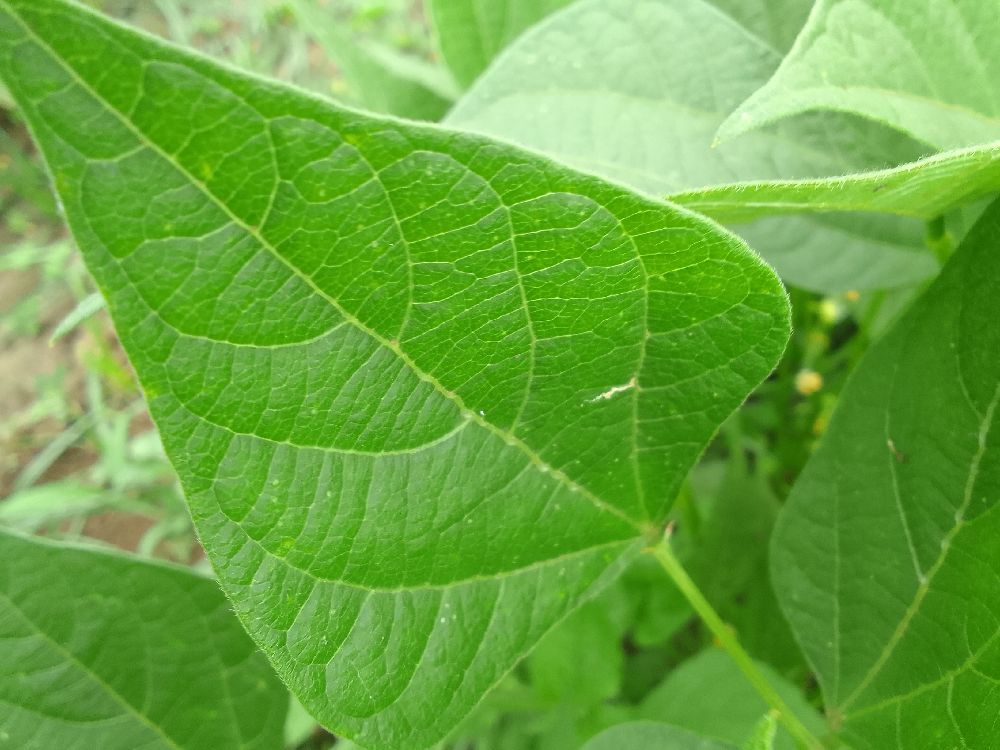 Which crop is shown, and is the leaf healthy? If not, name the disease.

common bean, healthy
